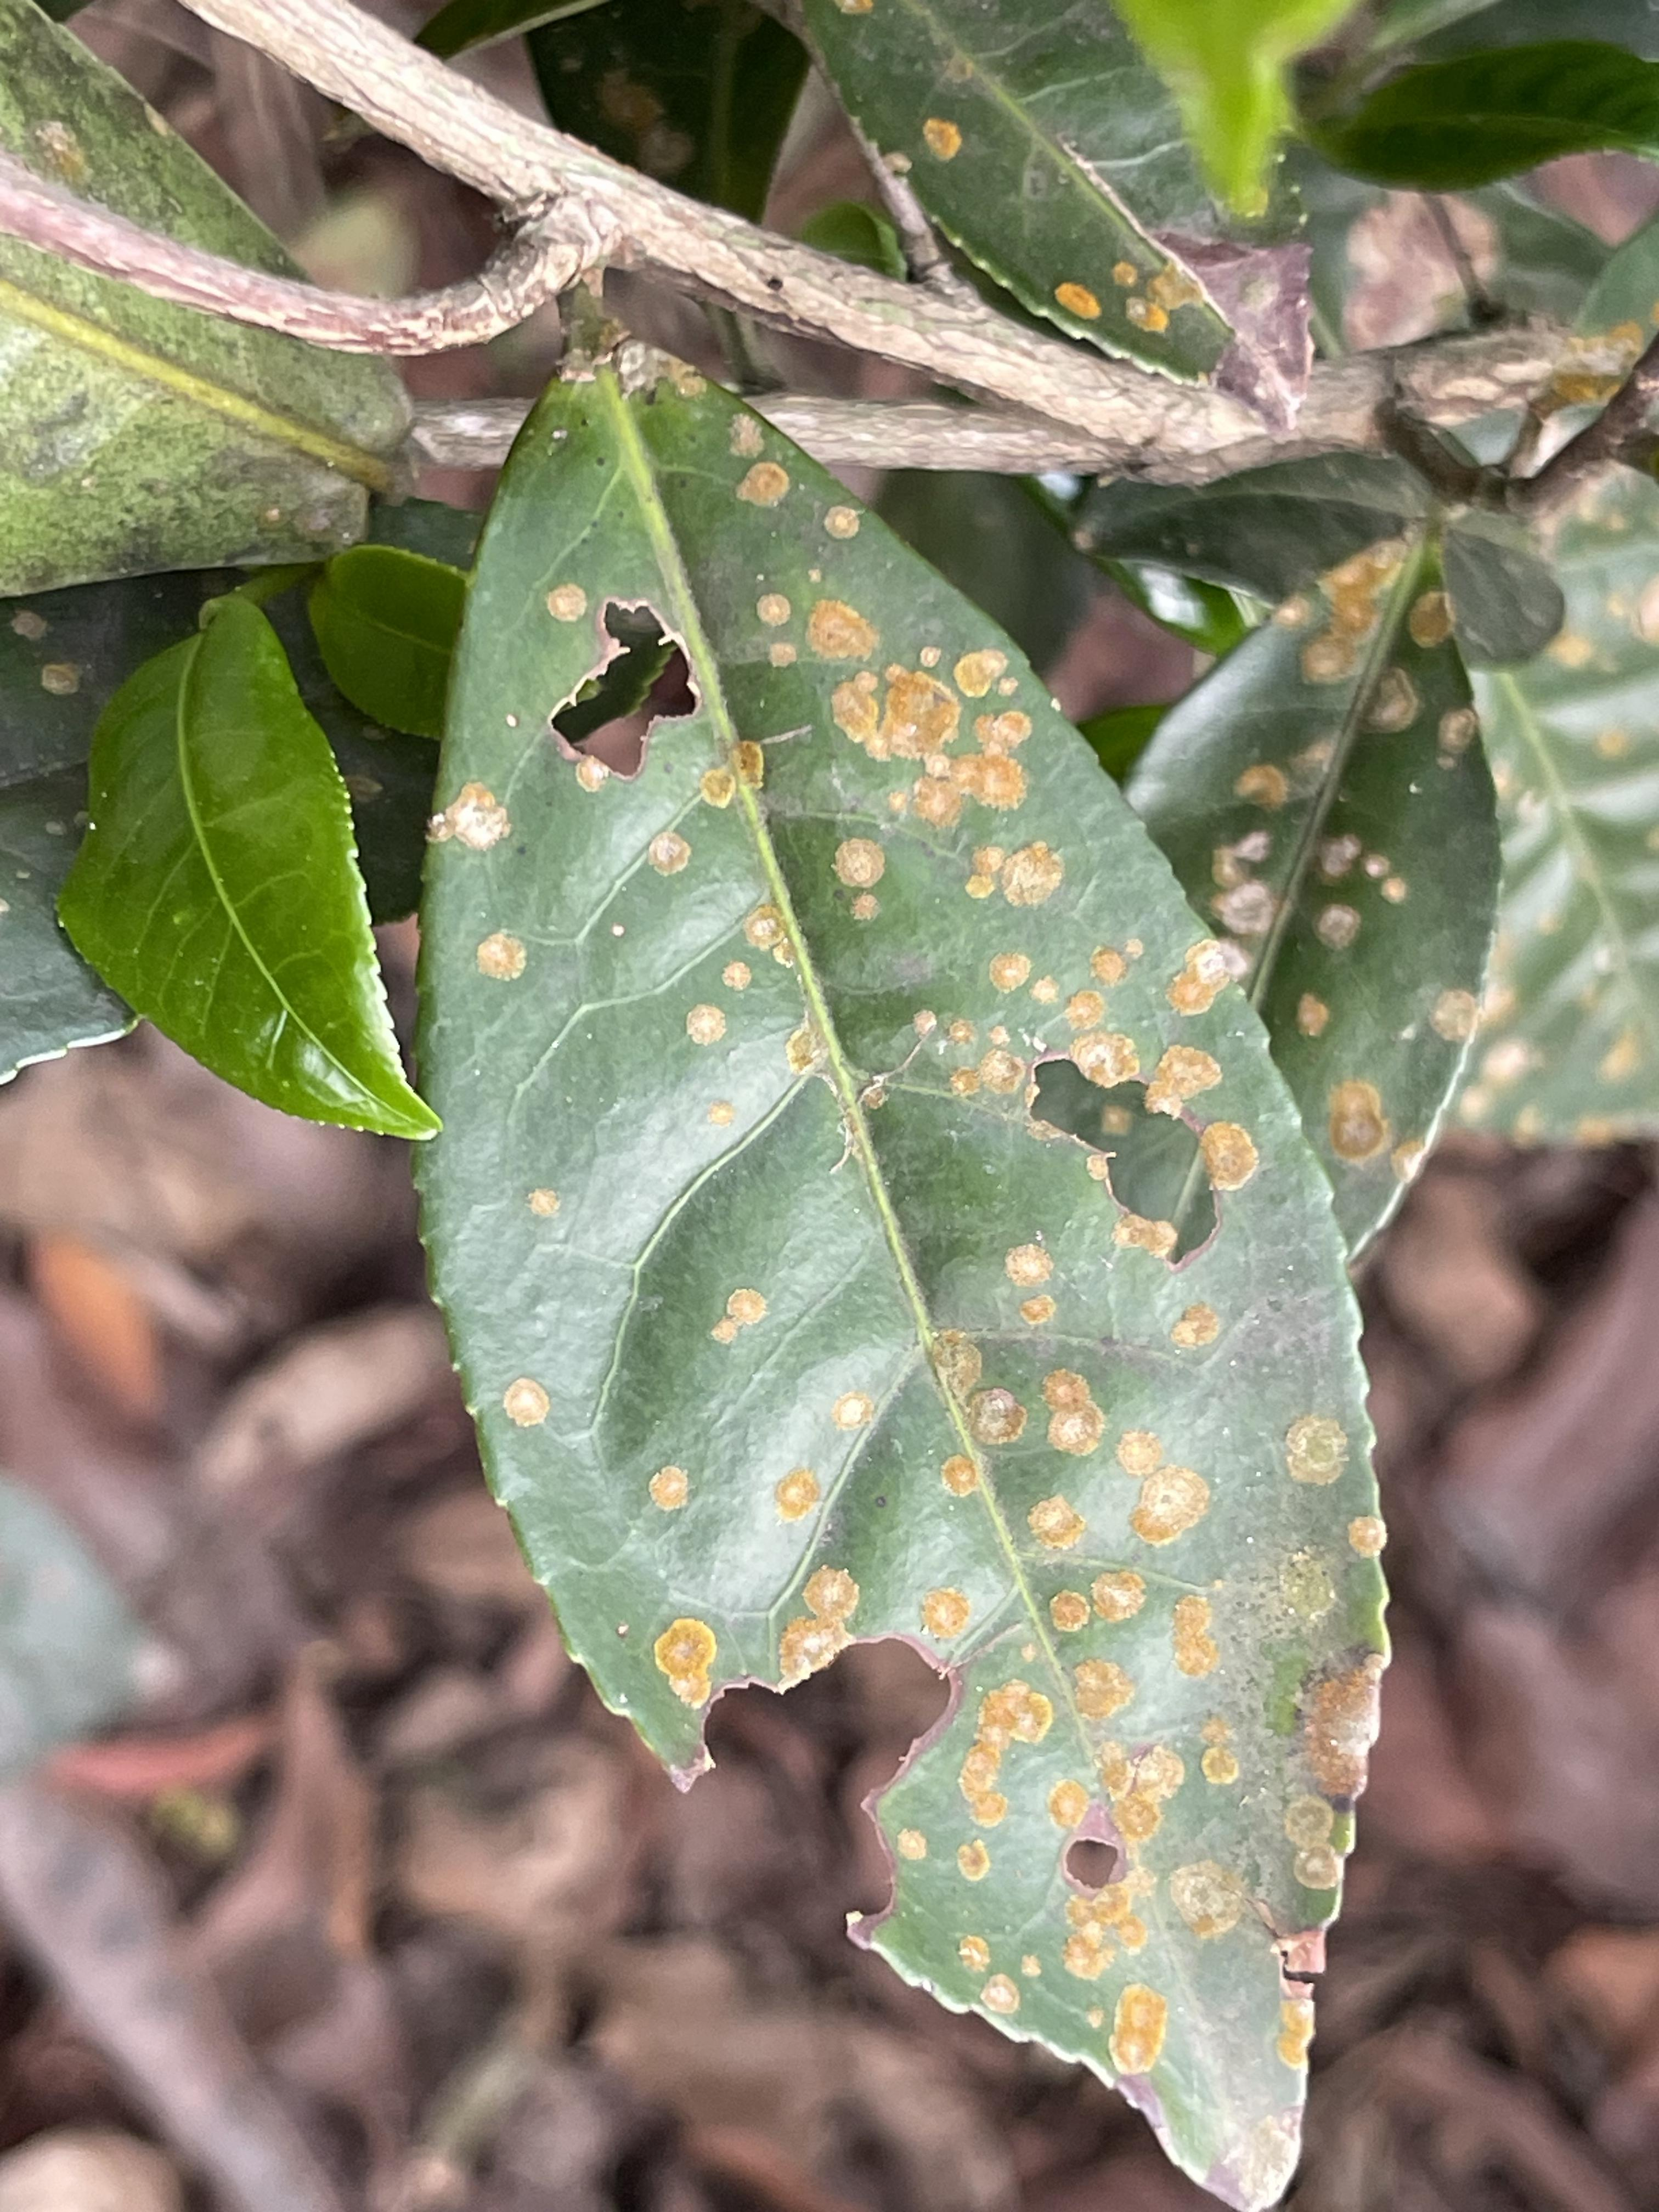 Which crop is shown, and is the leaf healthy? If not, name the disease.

tea, red rust
